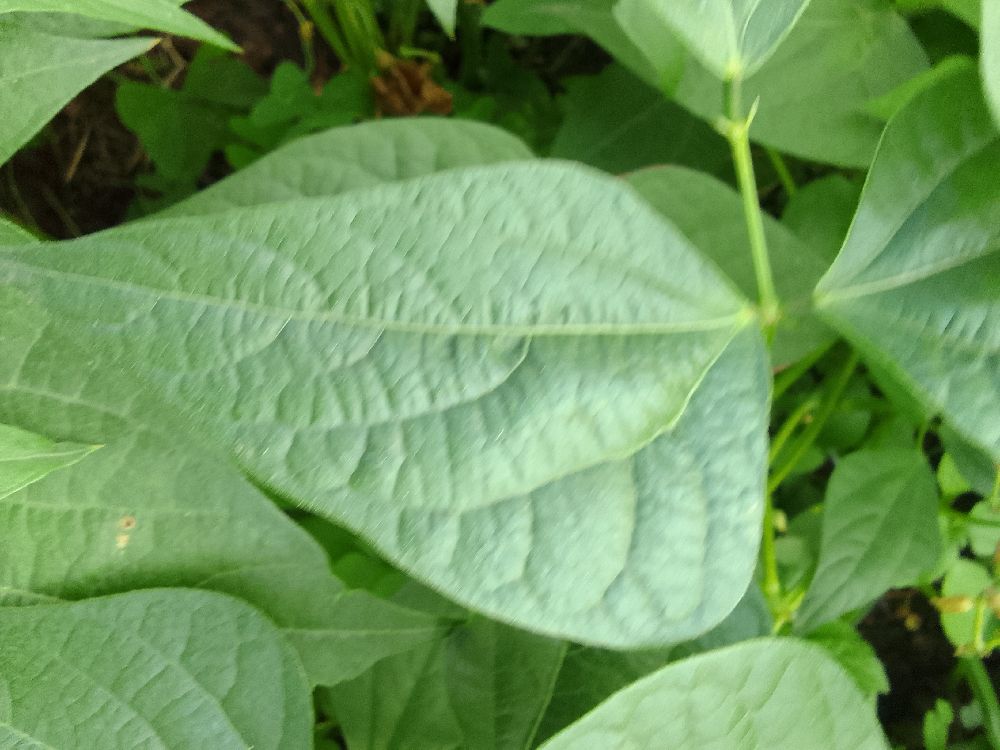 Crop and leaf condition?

common bean, healthy
